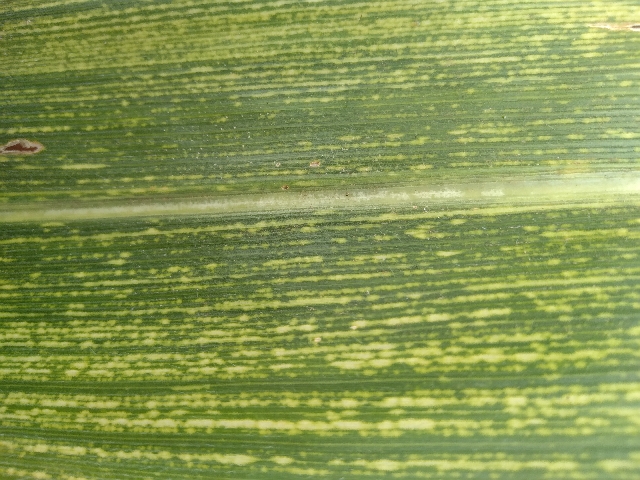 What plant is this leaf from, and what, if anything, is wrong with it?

maize, maize streak virus
